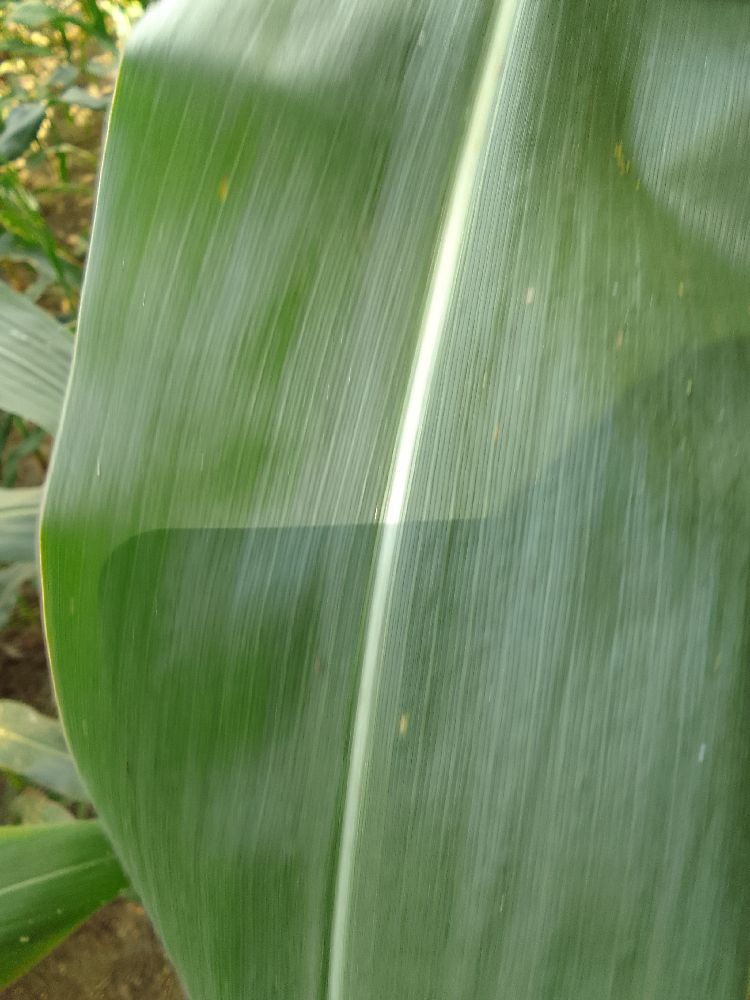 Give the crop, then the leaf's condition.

maize, healthy
